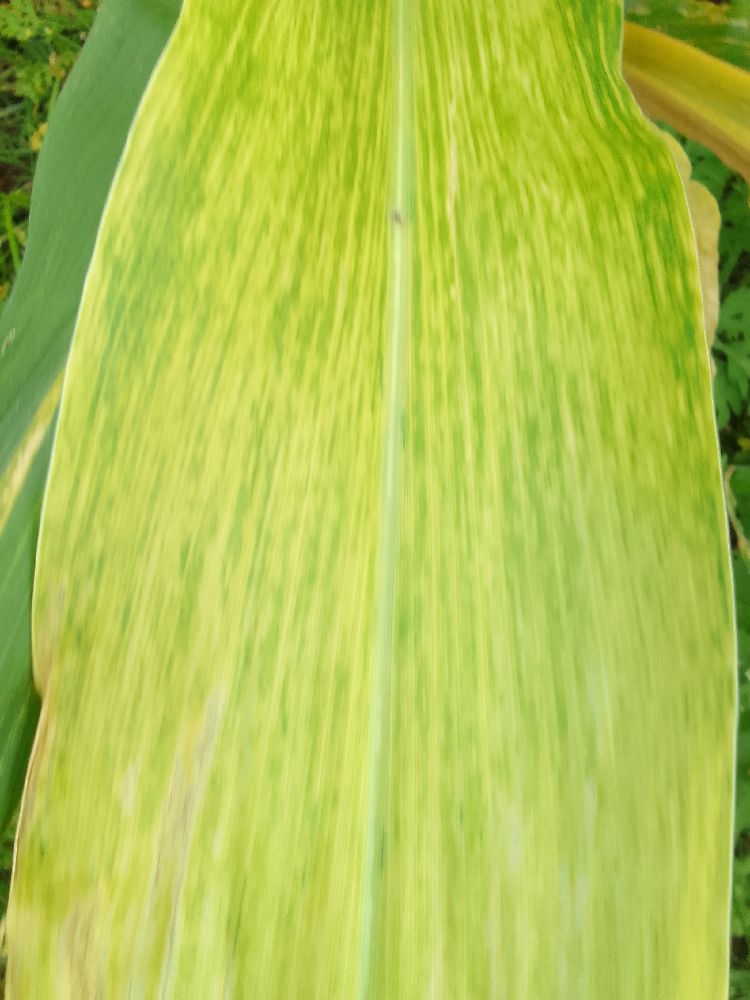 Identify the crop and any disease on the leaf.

maize, maize lethal necrosis
